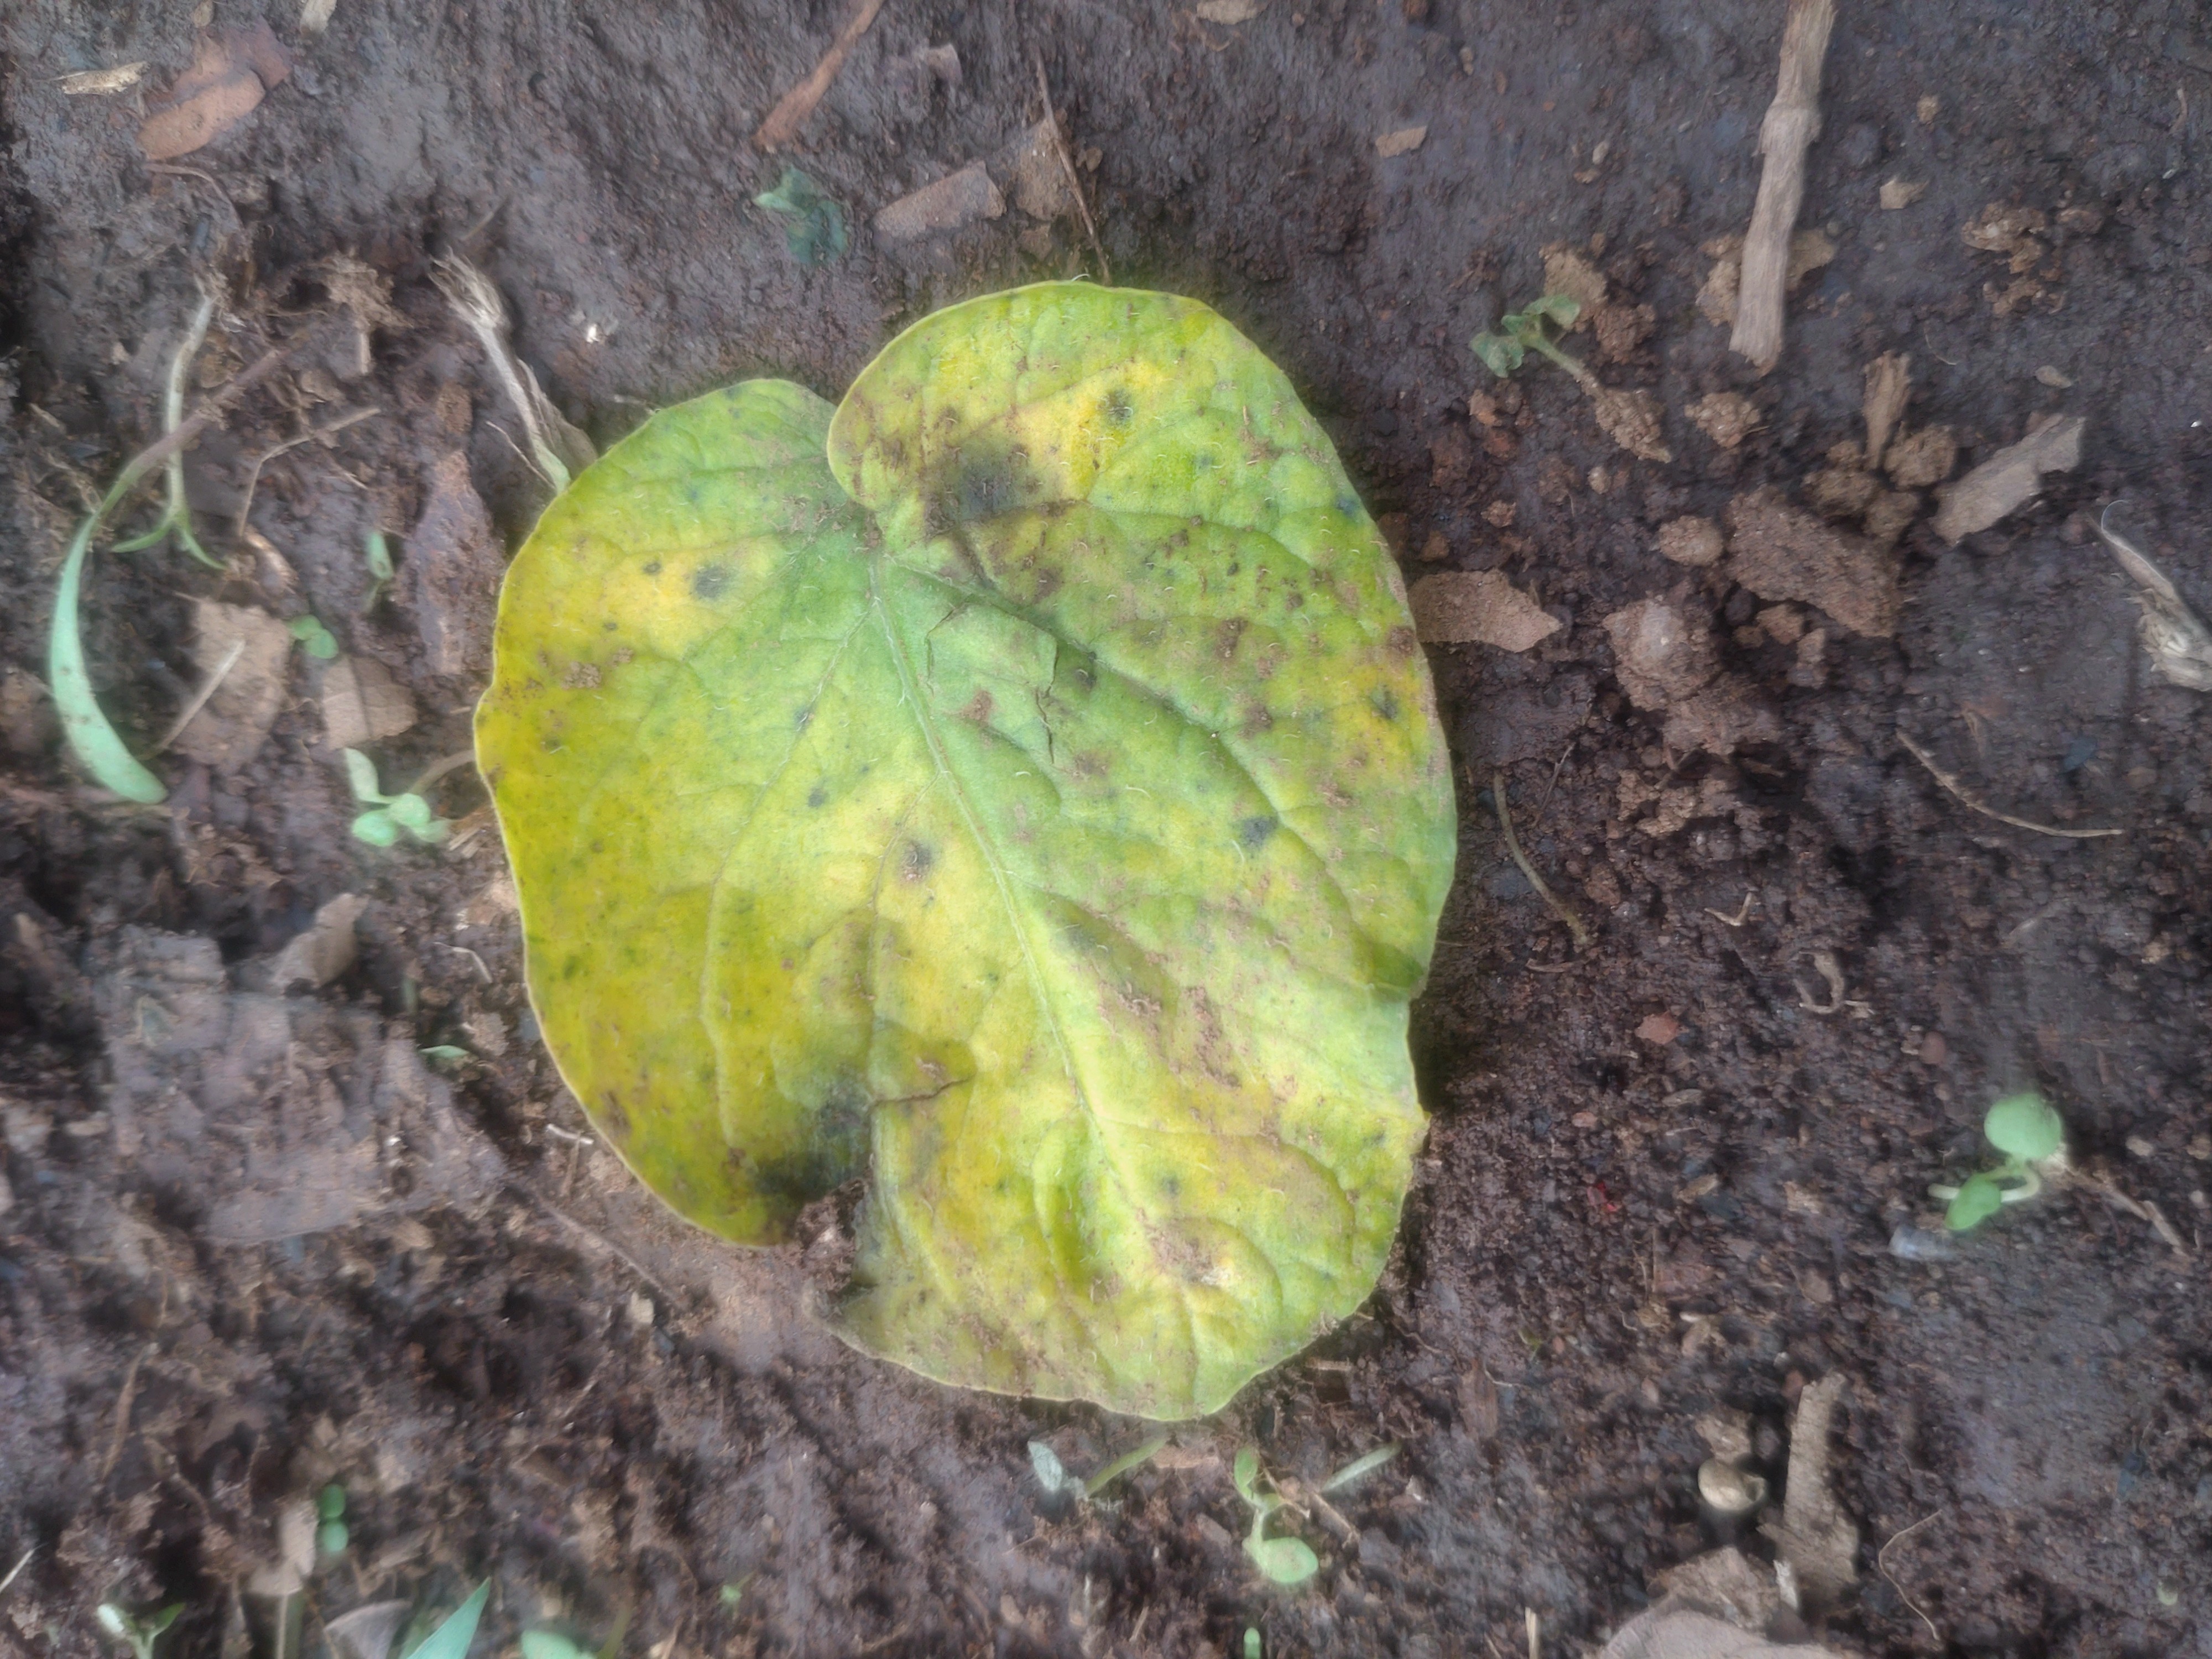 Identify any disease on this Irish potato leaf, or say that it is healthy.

late blight
